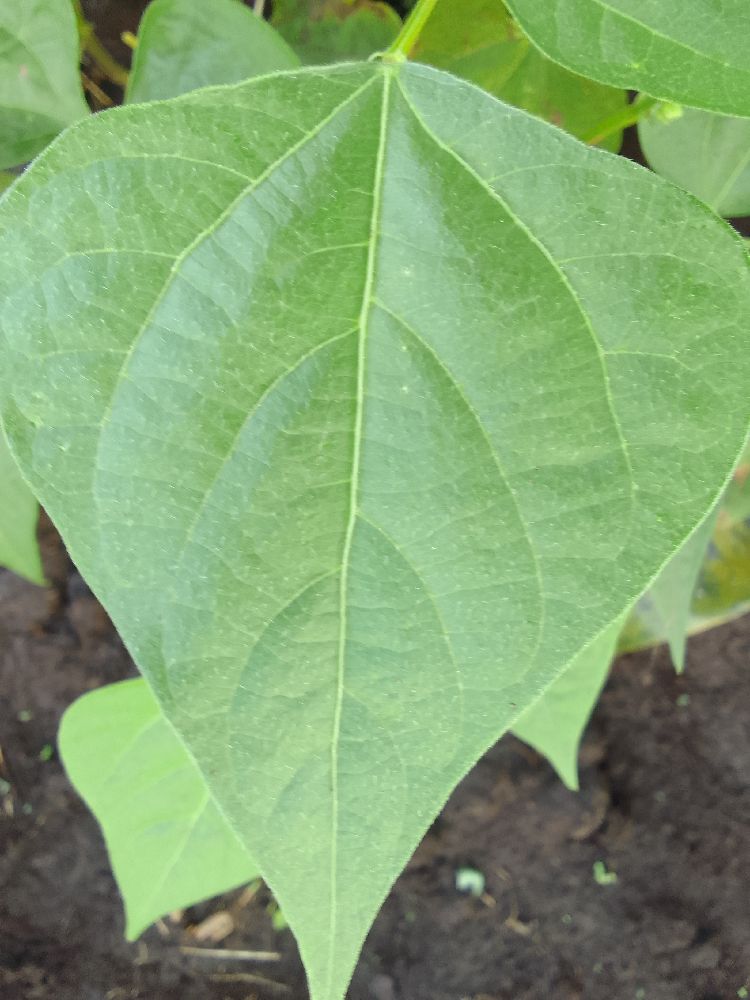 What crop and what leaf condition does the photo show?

common bean, healthy
